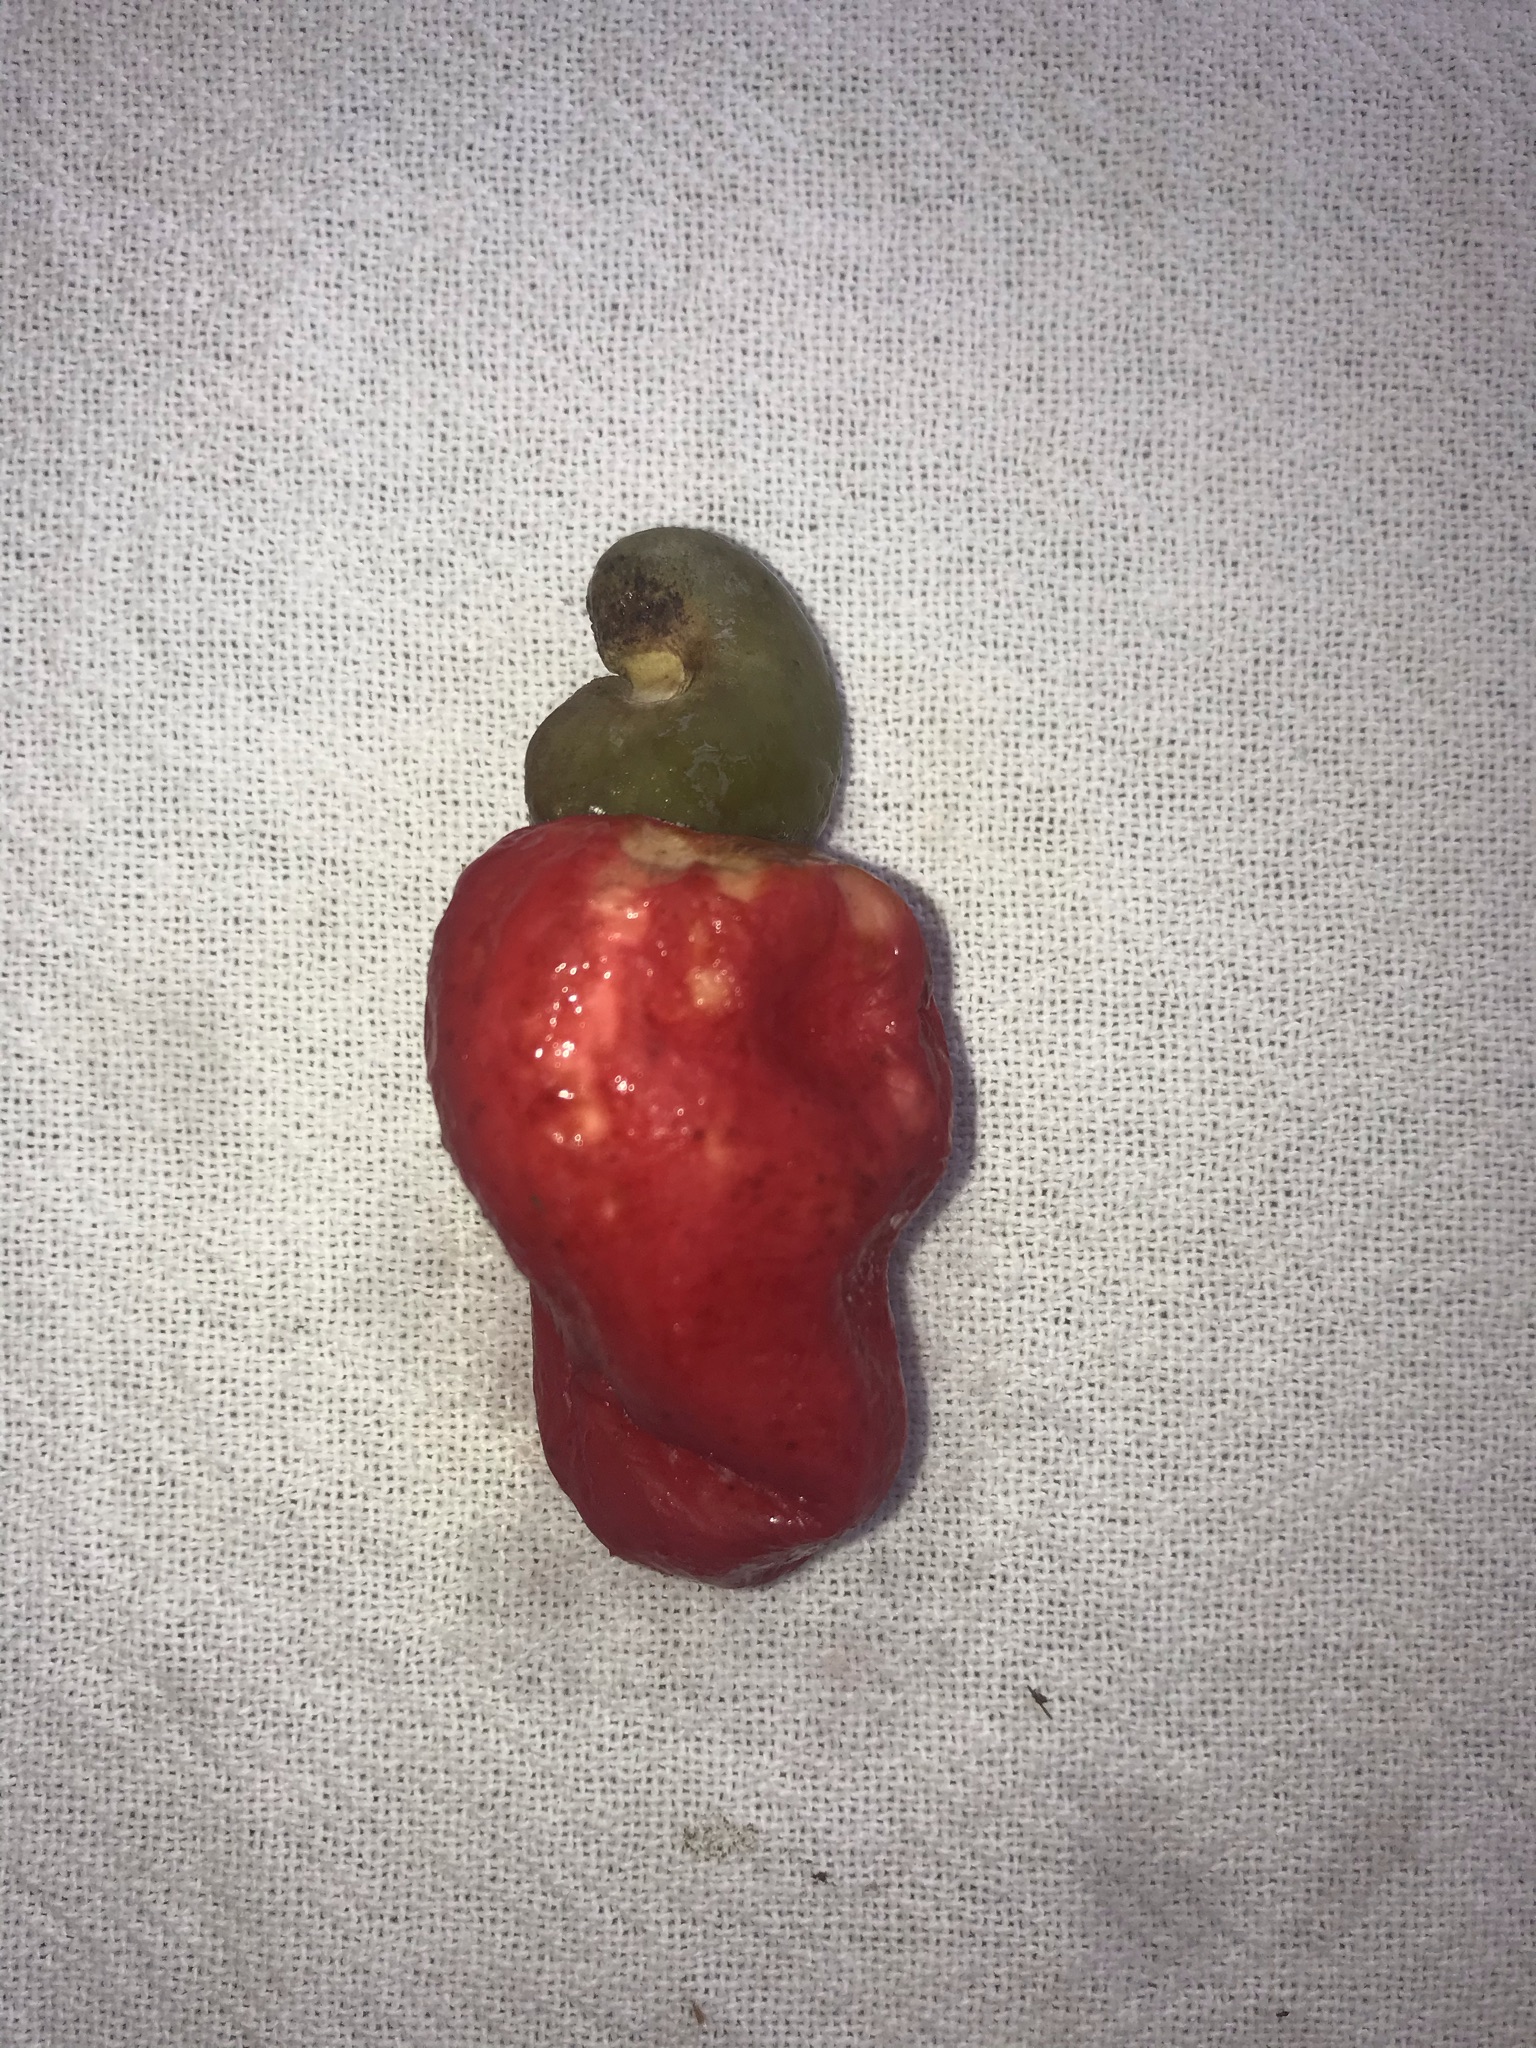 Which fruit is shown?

caju vermelho
